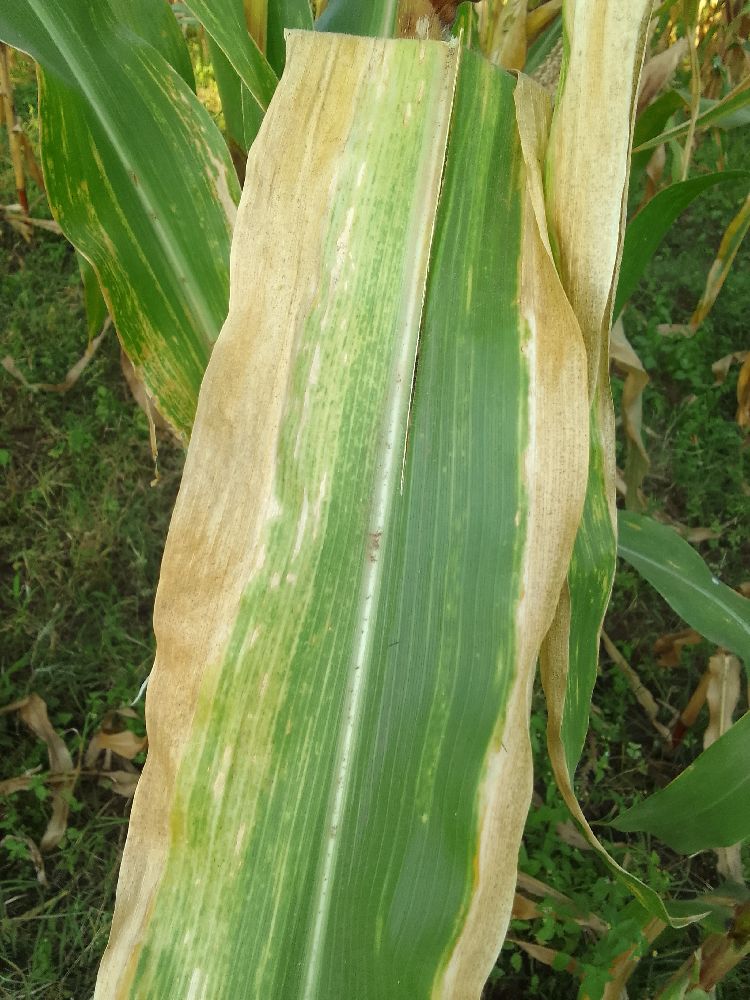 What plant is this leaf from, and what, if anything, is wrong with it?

maize, maize lethal necrosis
